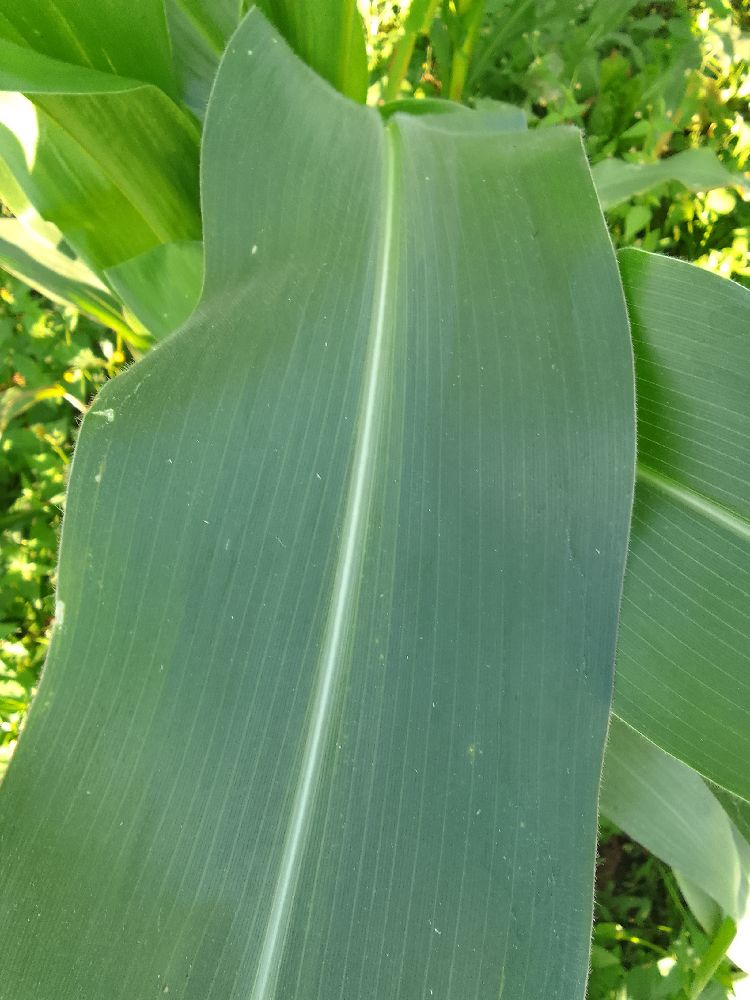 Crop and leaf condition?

maize, healthy
